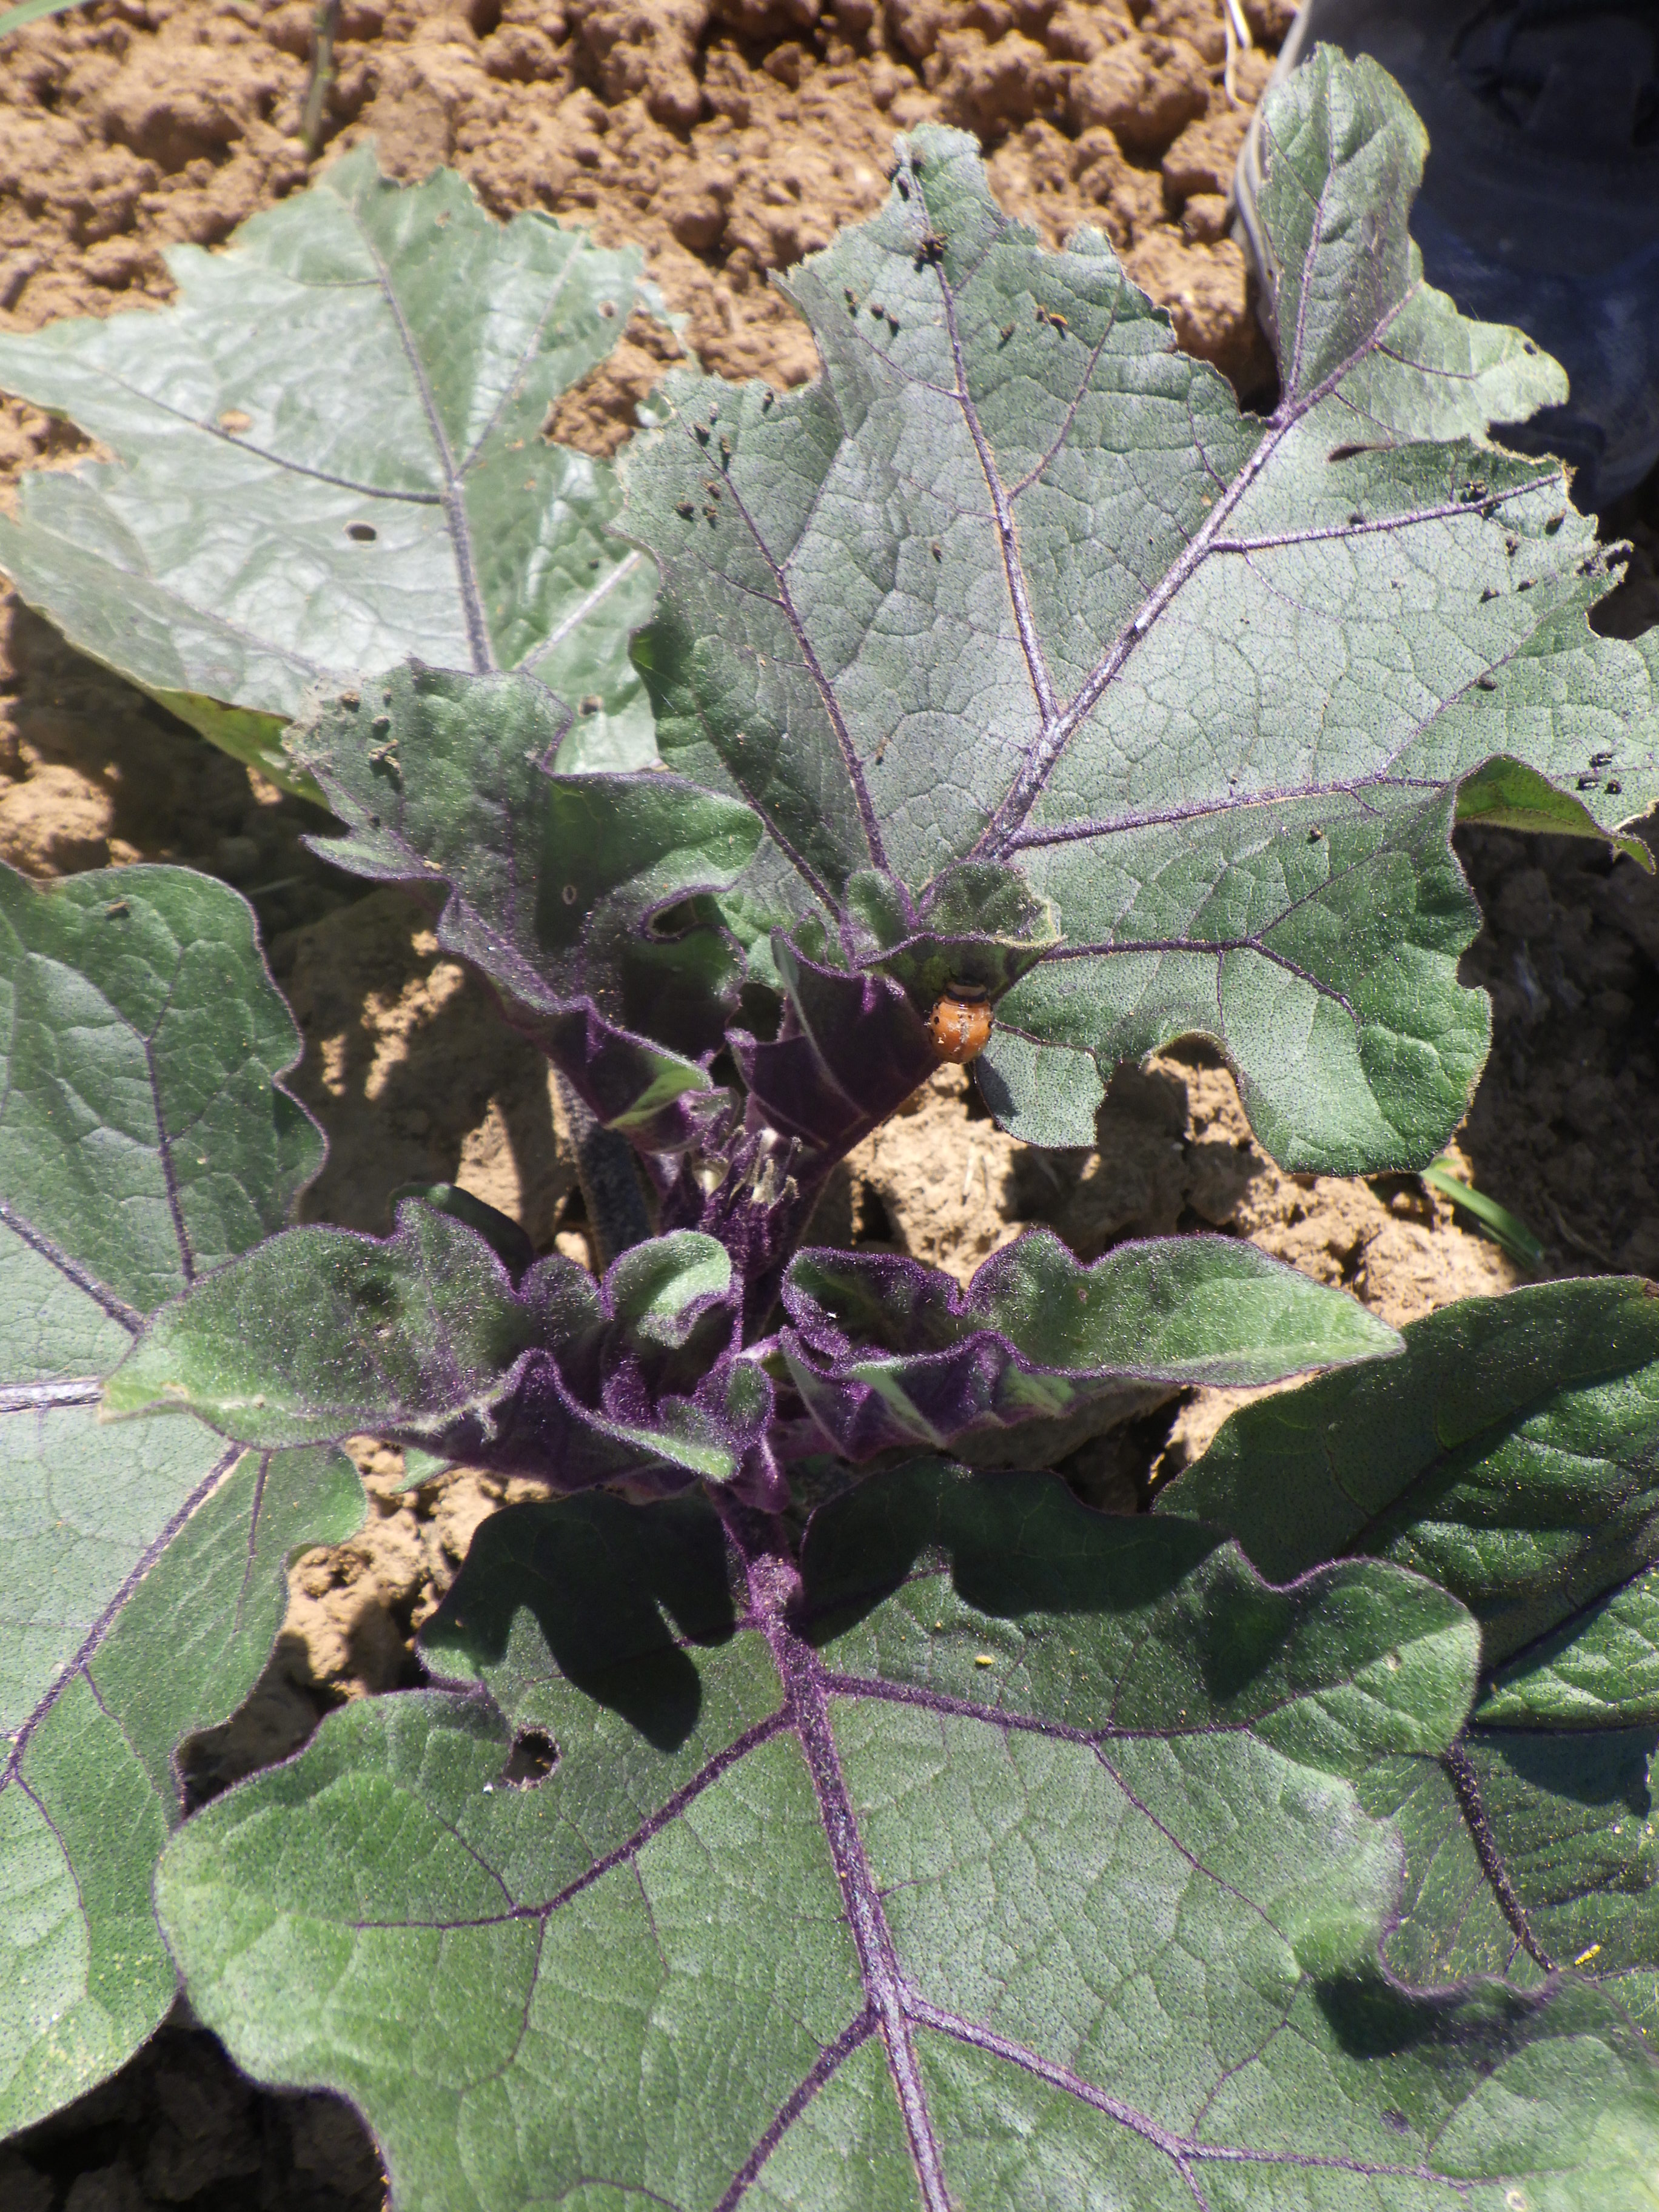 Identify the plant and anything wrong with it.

aubergine, altica, colorado potato beetle
